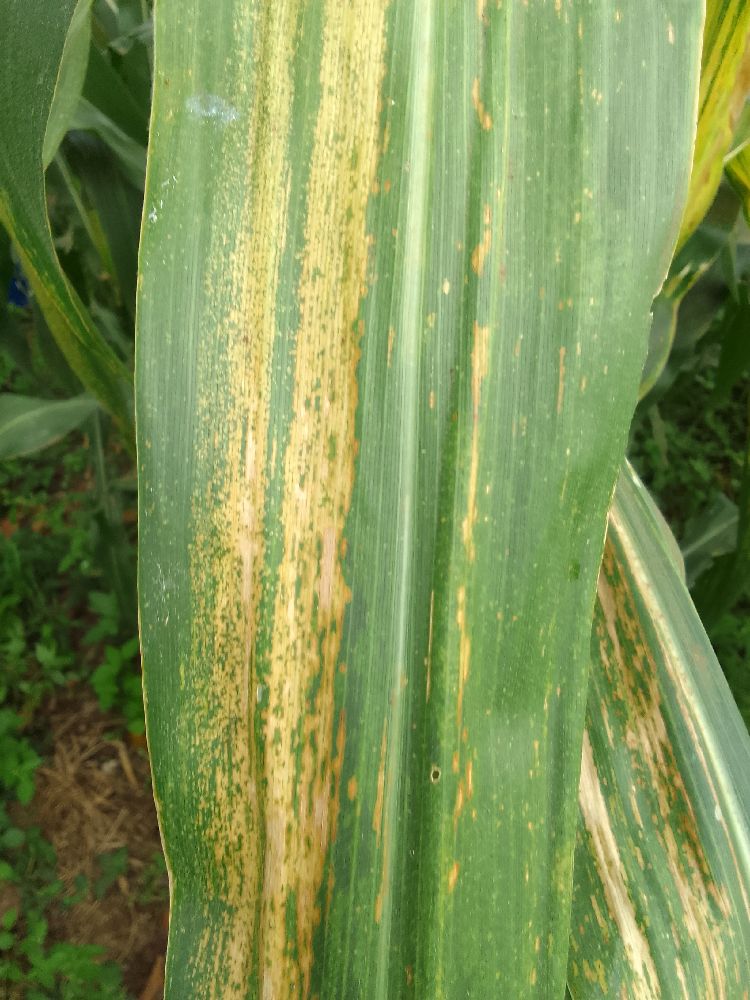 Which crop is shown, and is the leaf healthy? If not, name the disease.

maize, maize lethal necrosis
